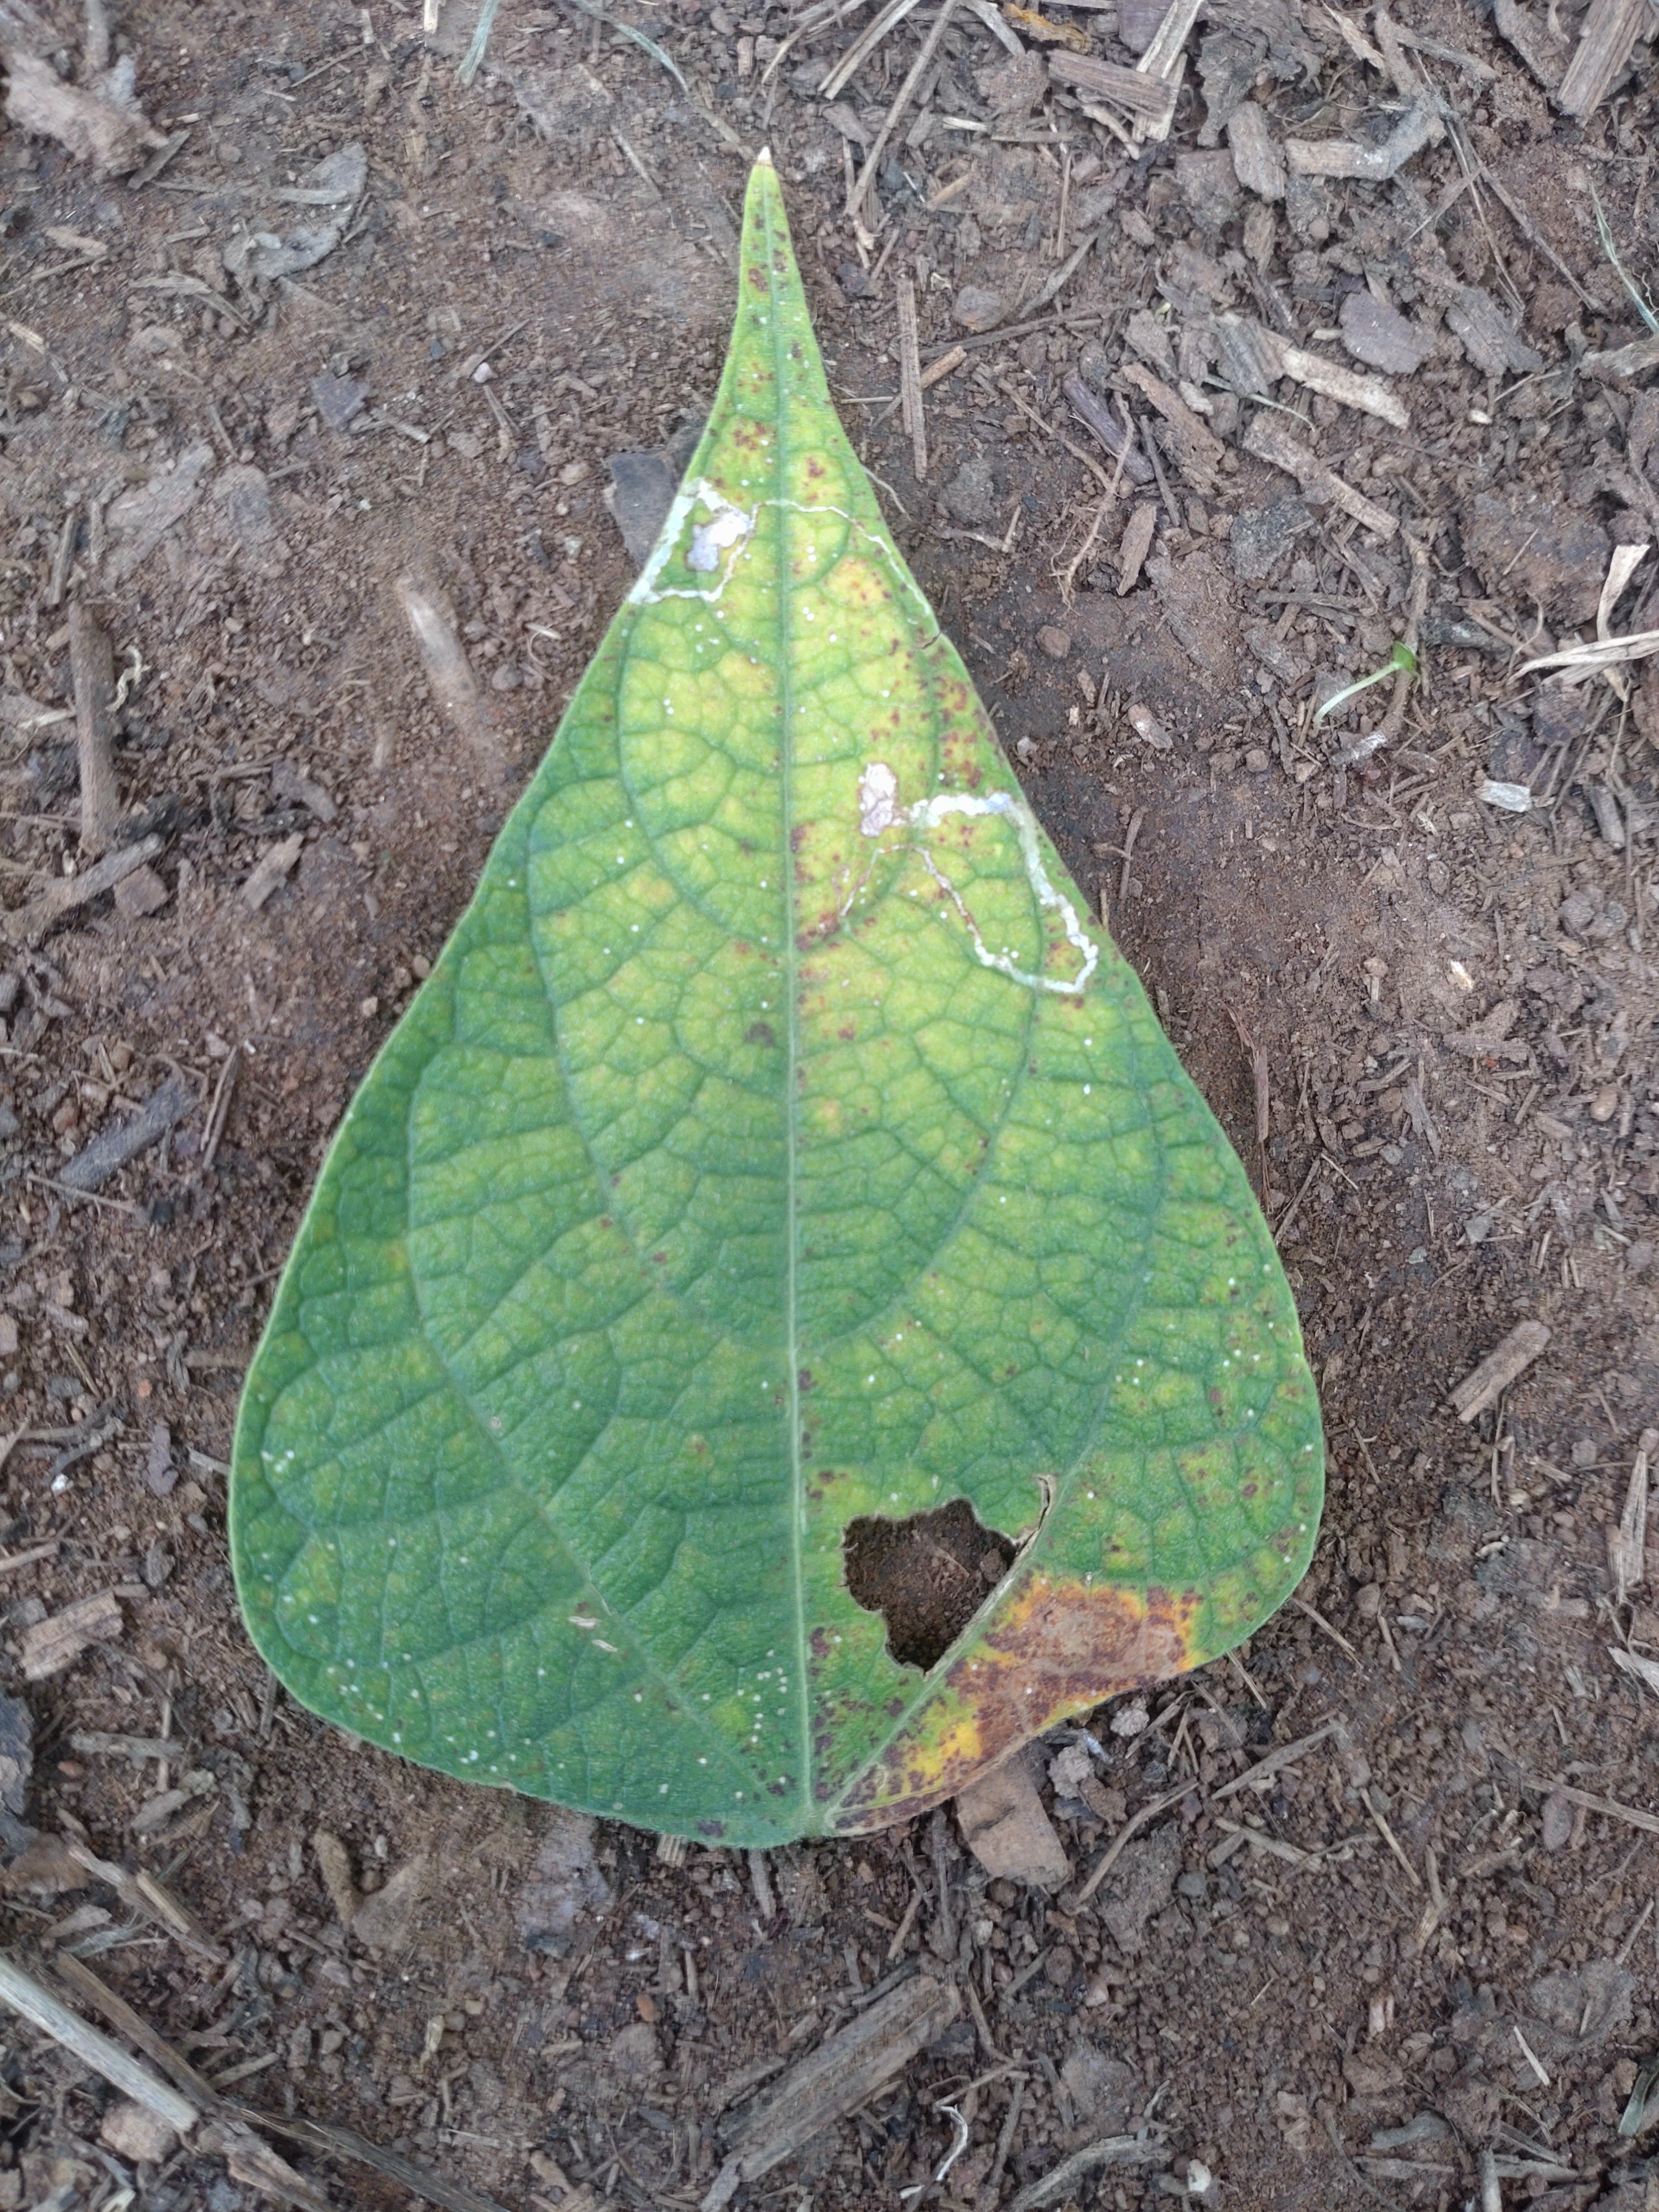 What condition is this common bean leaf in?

rust
